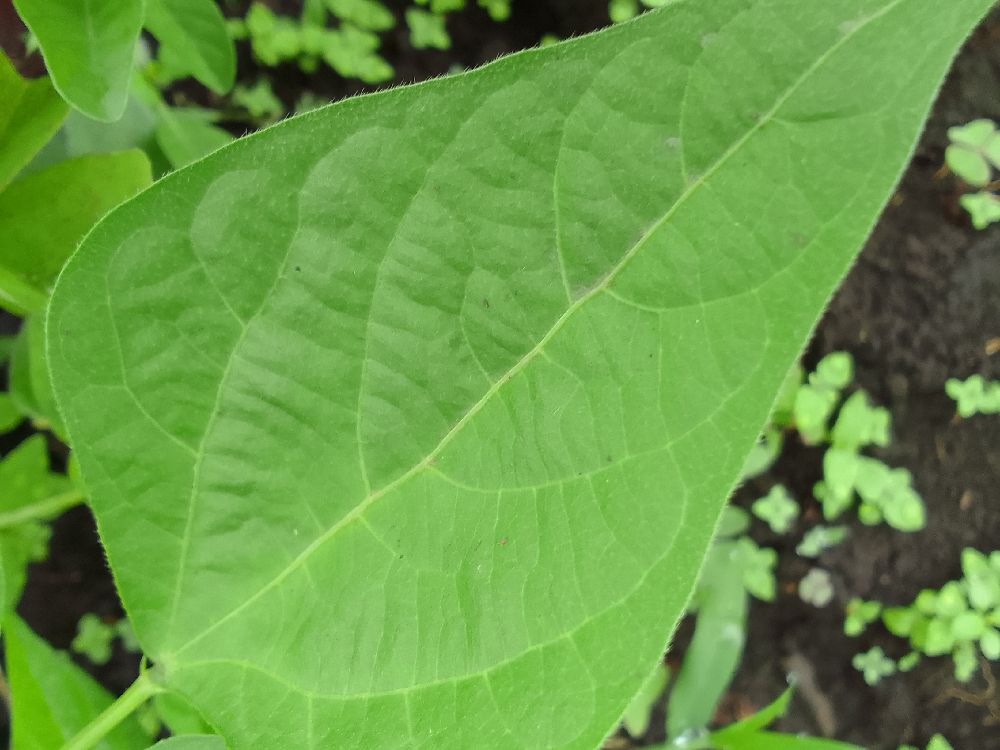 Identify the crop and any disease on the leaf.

common bean, healthy
